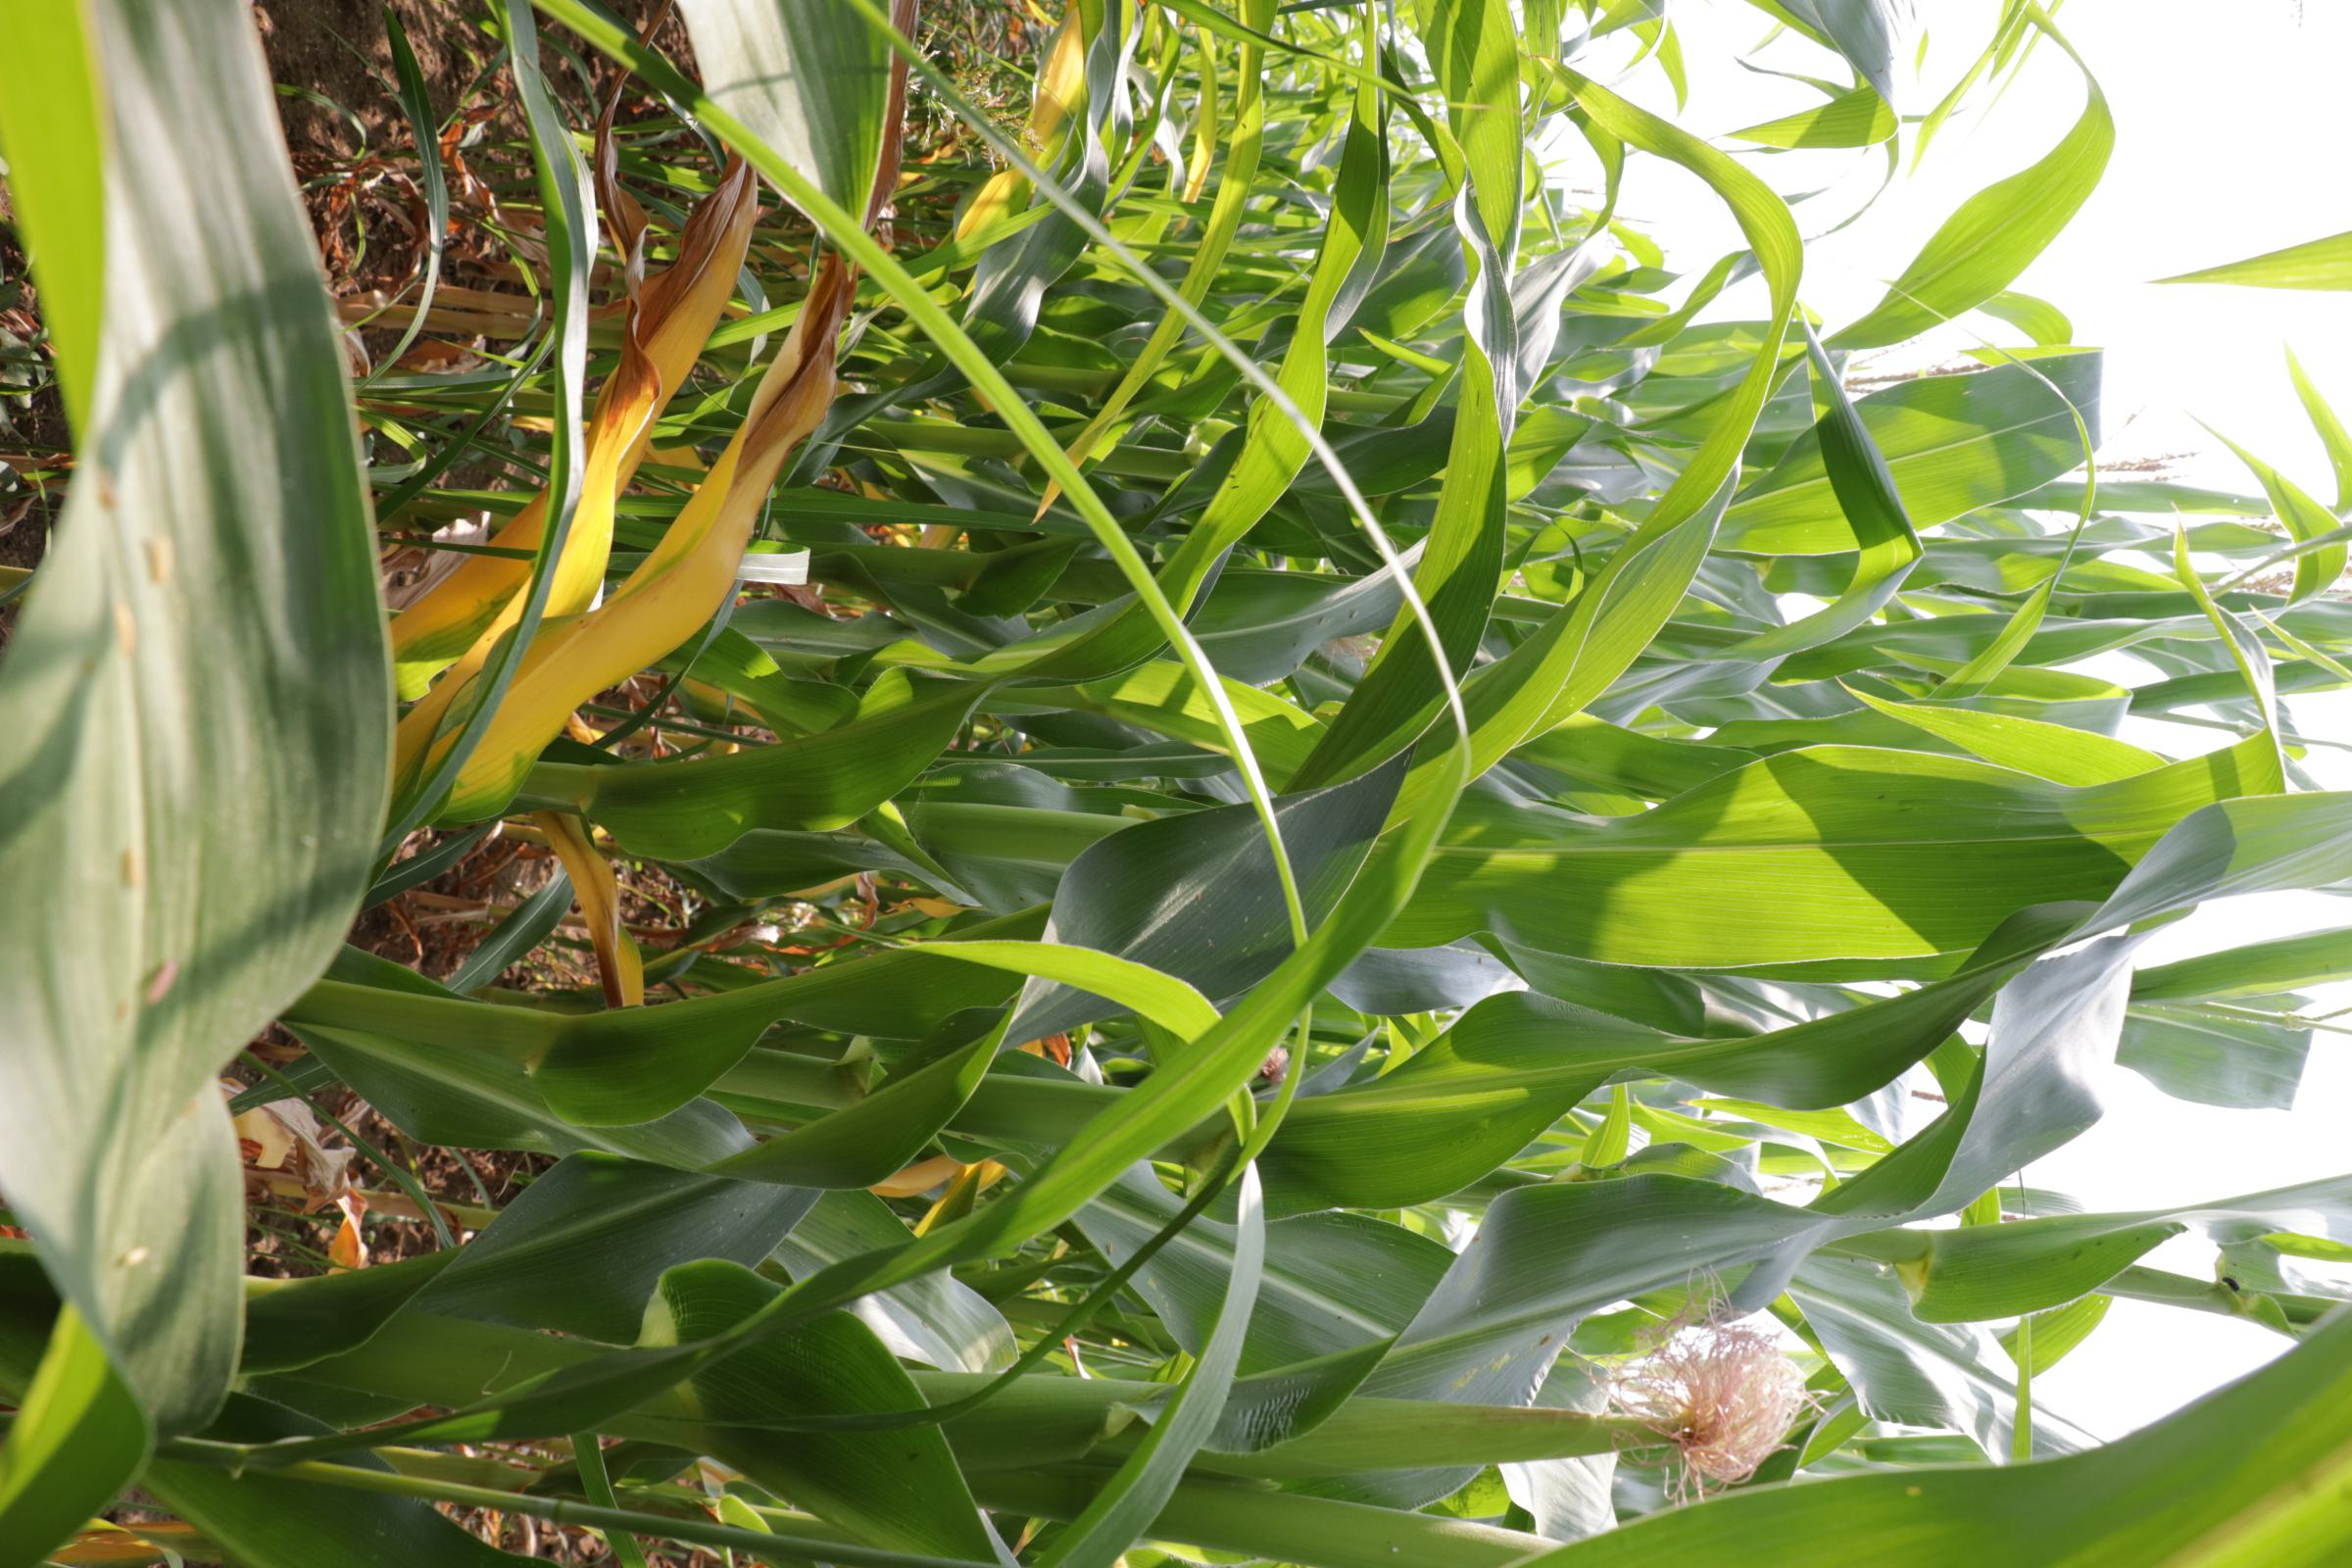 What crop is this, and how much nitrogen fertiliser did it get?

maize, no added nitrogen
